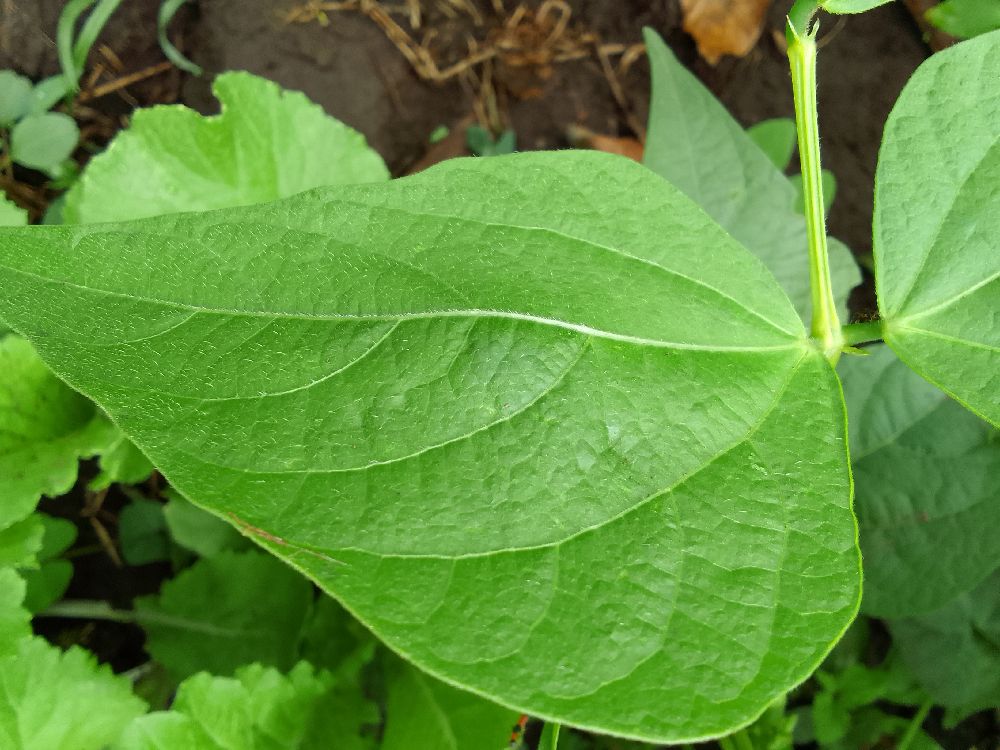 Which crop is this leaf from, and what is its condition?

common bean, healthy
